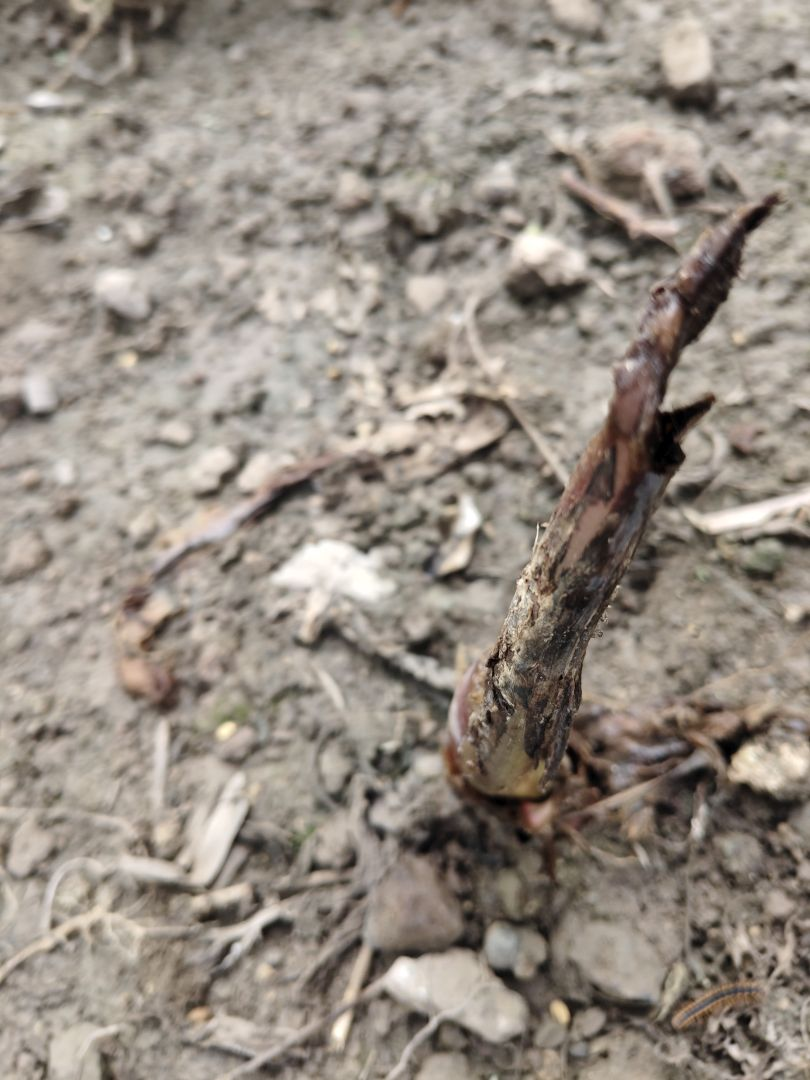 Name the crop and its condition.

taro, root rot
